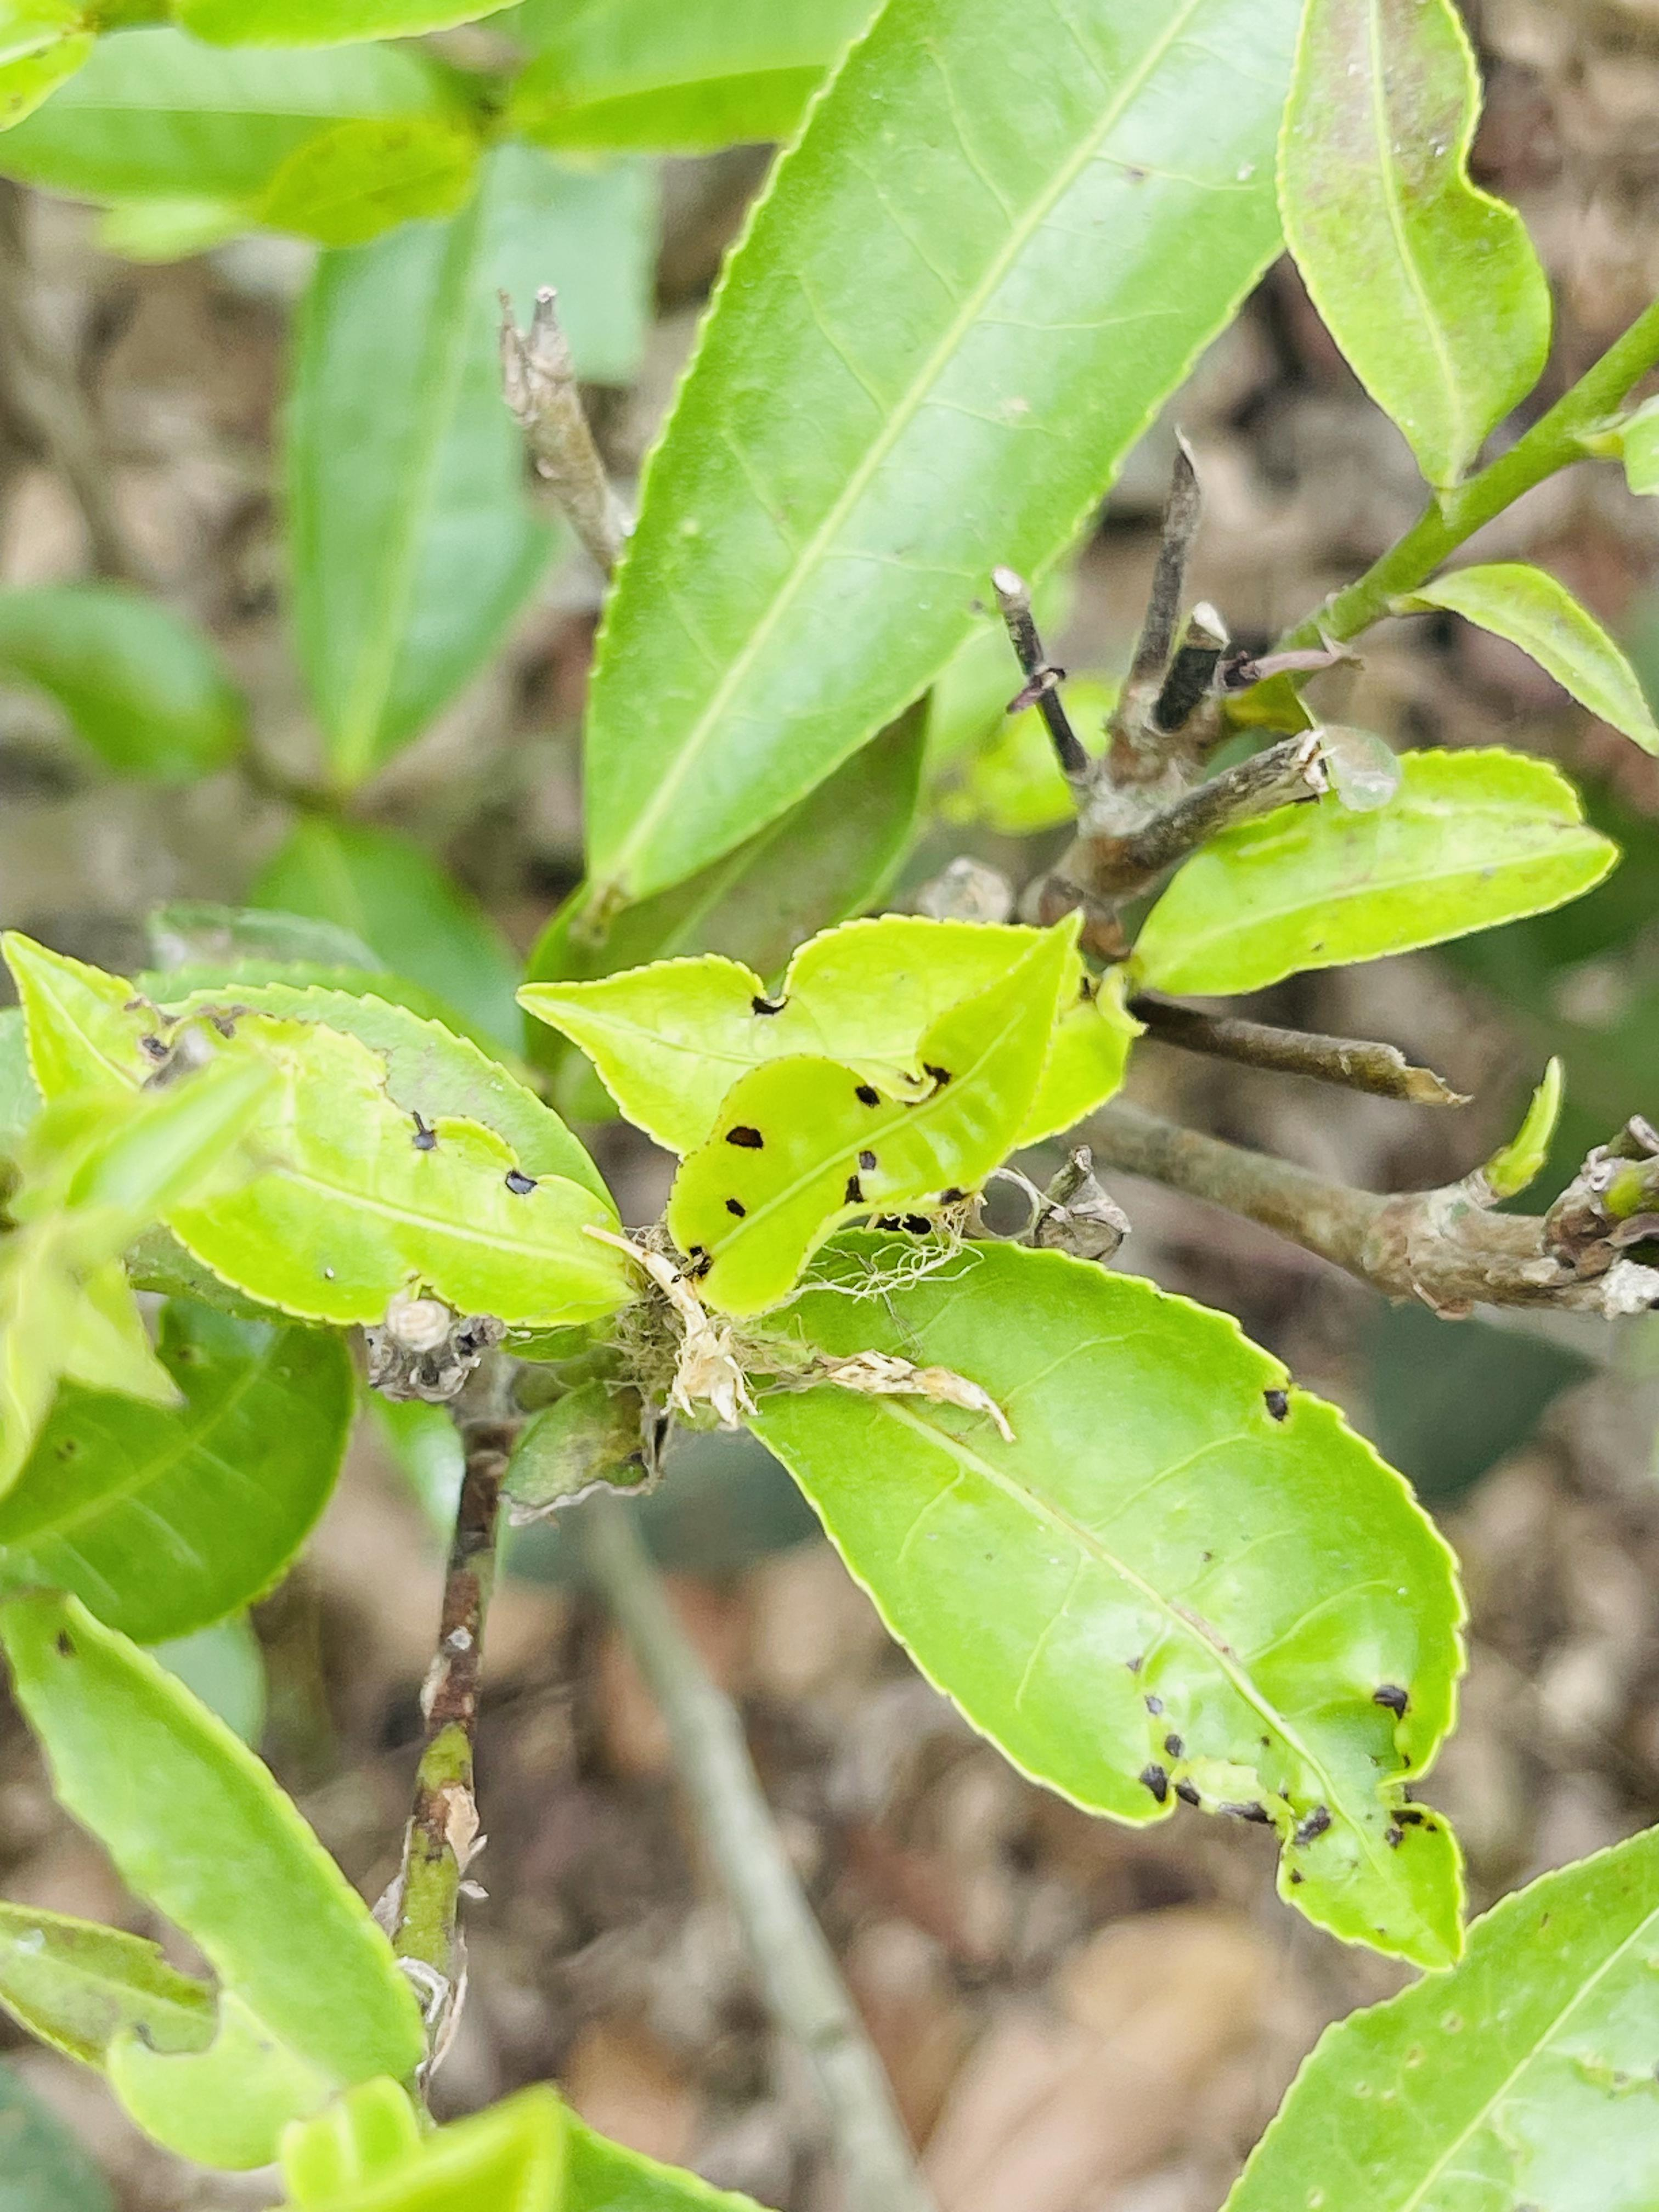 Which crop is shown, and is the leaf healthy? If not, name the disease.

tea, helopeltis
